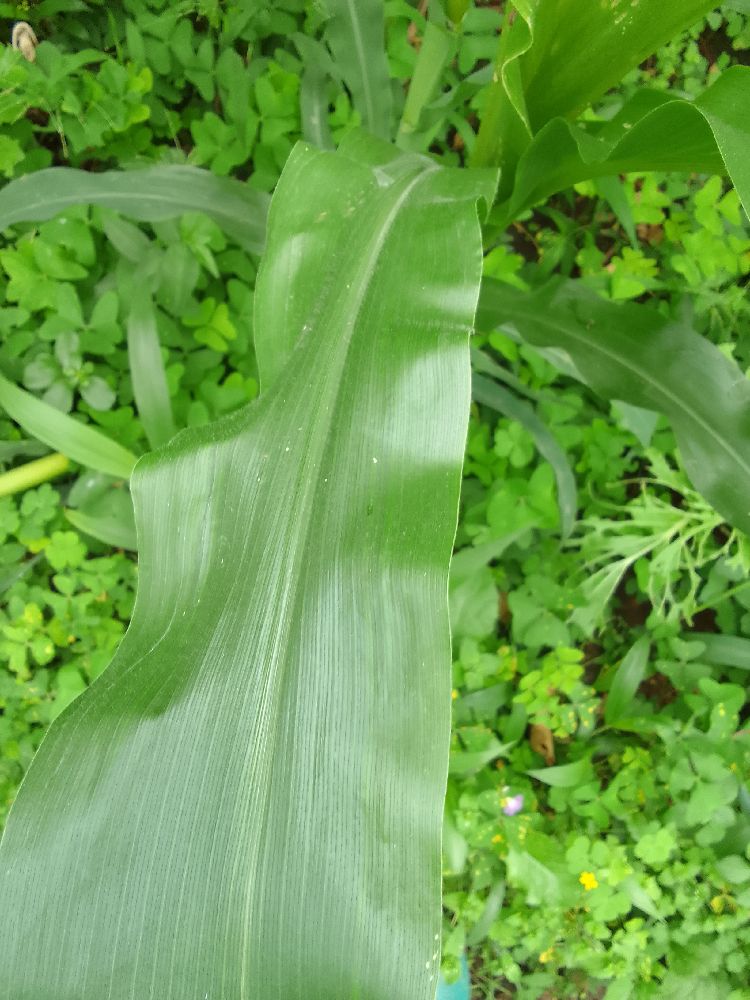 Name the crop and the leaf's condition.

maize, healthy
